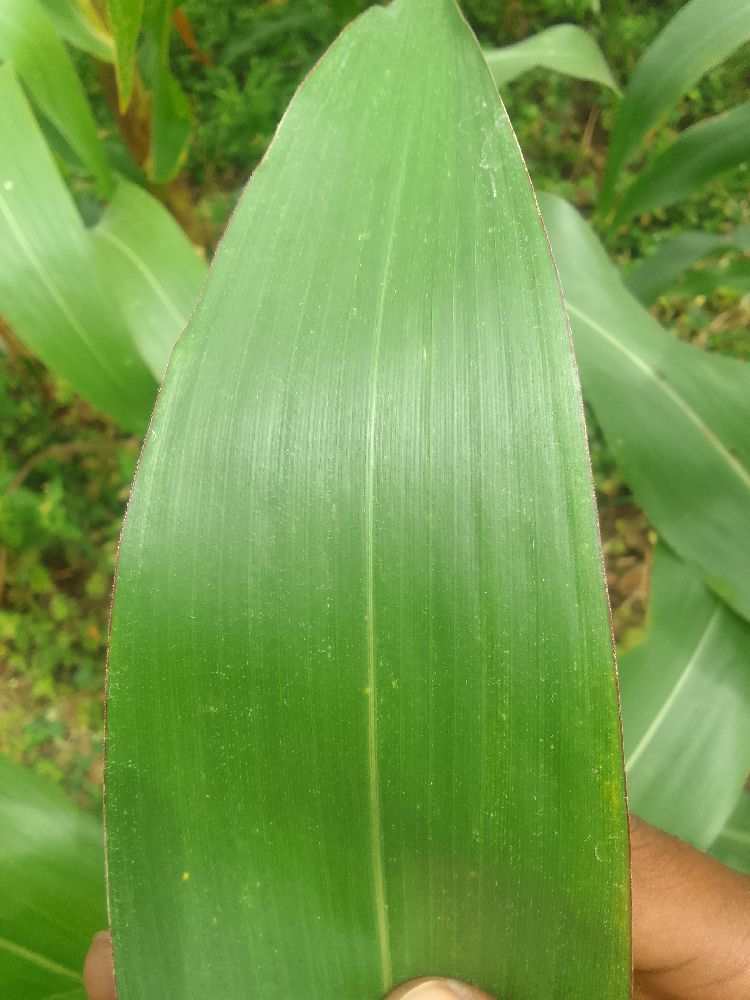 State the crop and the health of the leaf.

maize, healthy
